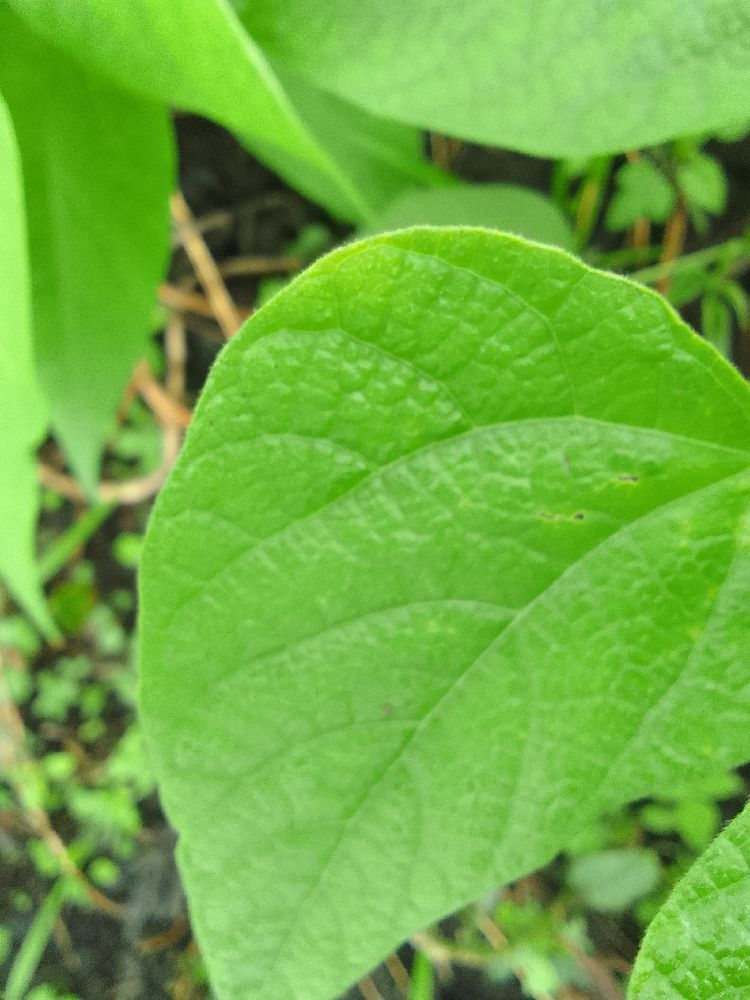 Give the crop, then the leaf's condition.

common bean, healthy
